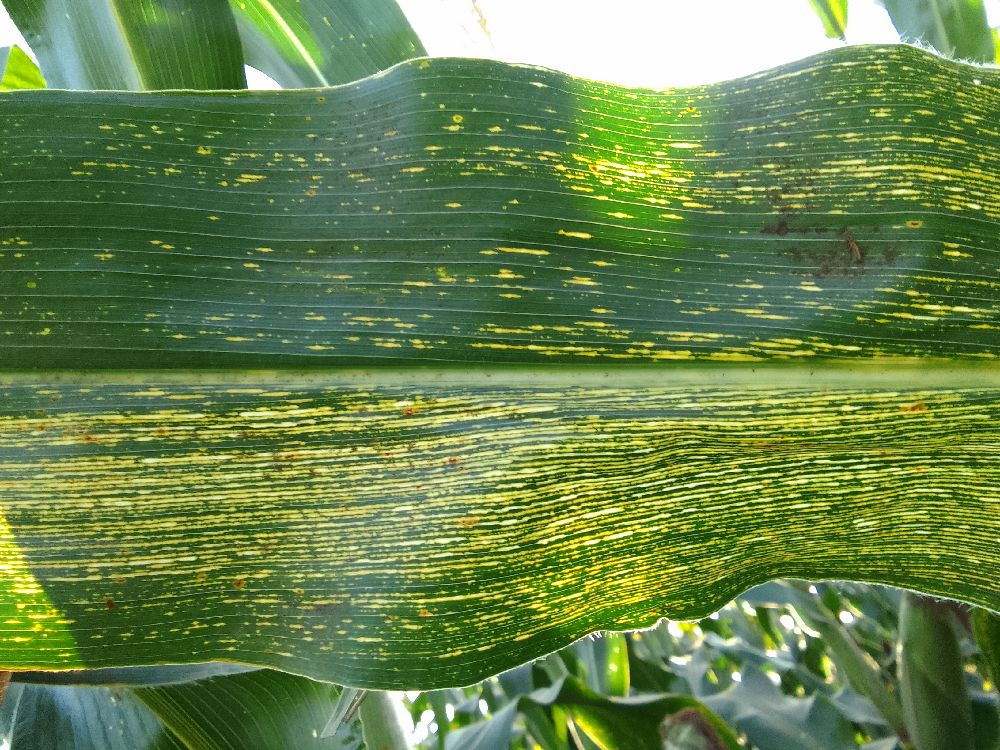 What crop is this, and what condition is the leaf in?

maize, maize streak virus
